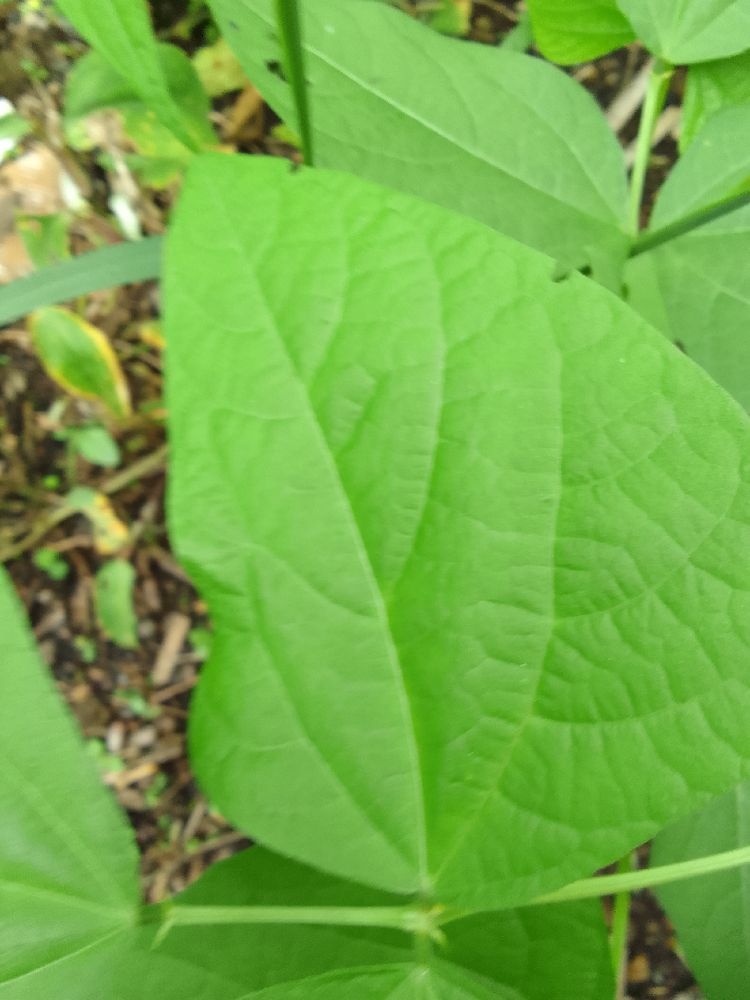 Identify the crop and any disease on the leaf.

common bean, healthy
